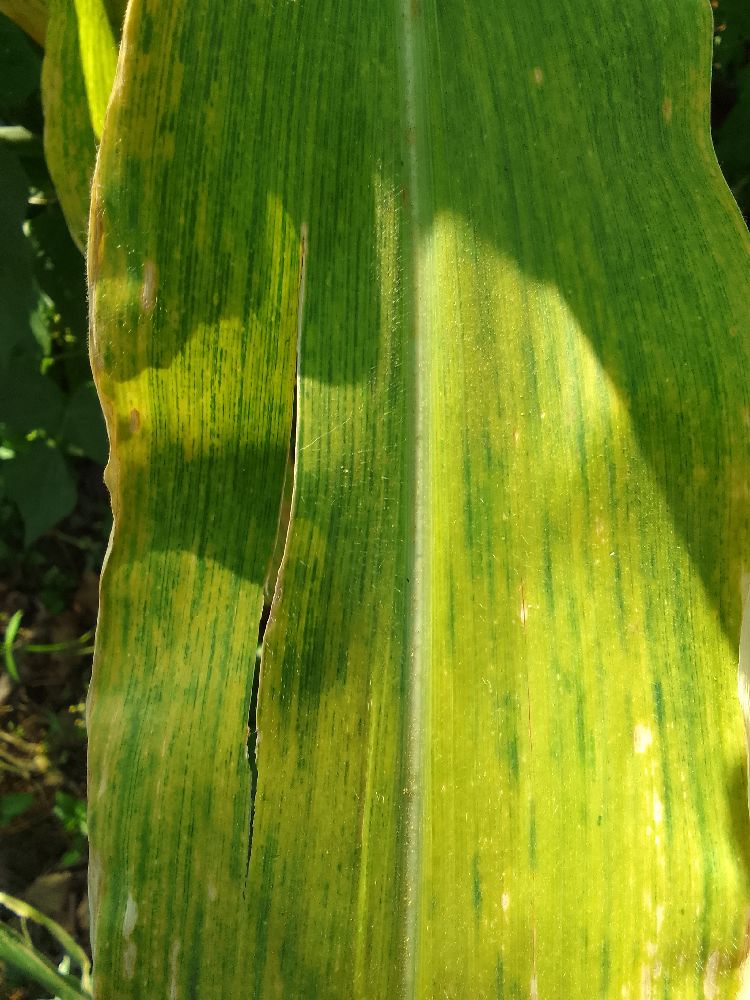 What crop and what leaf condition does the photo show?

maize, maize lethal necrosis
